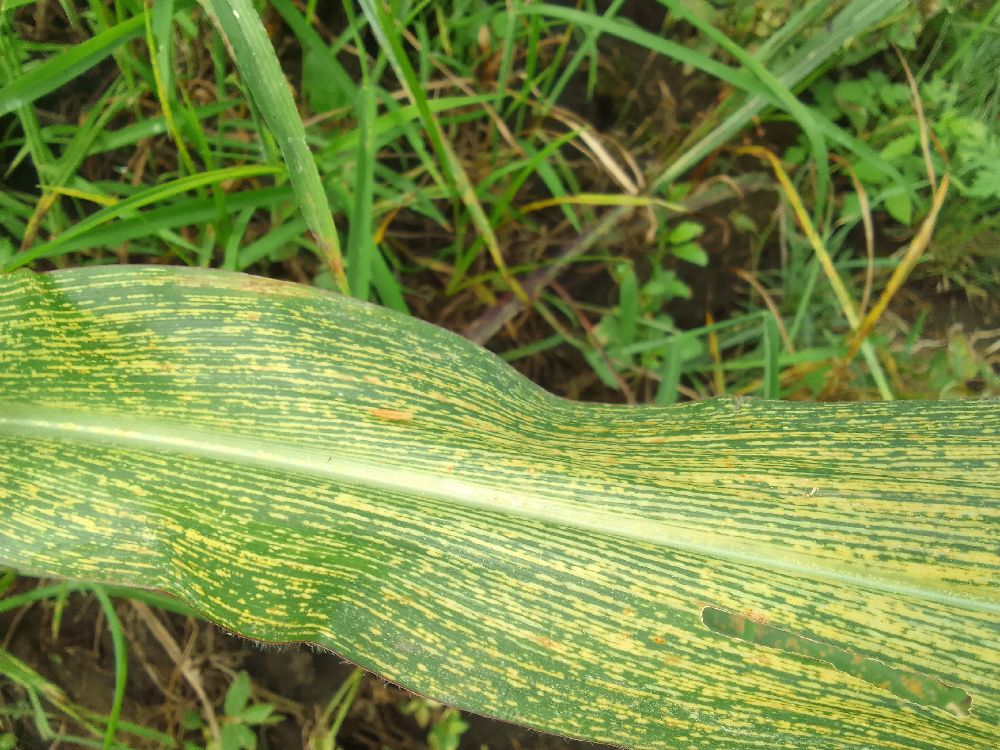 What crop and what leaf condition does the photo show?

maize, maize streak virus
